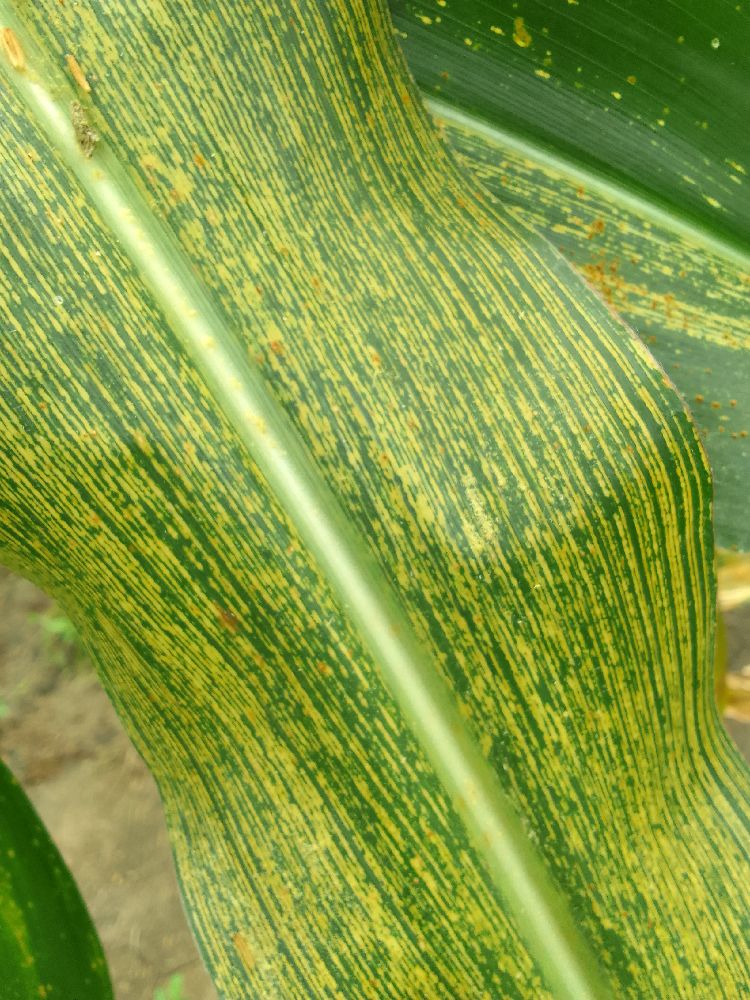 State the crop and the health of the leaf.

maize, maize streak virus
